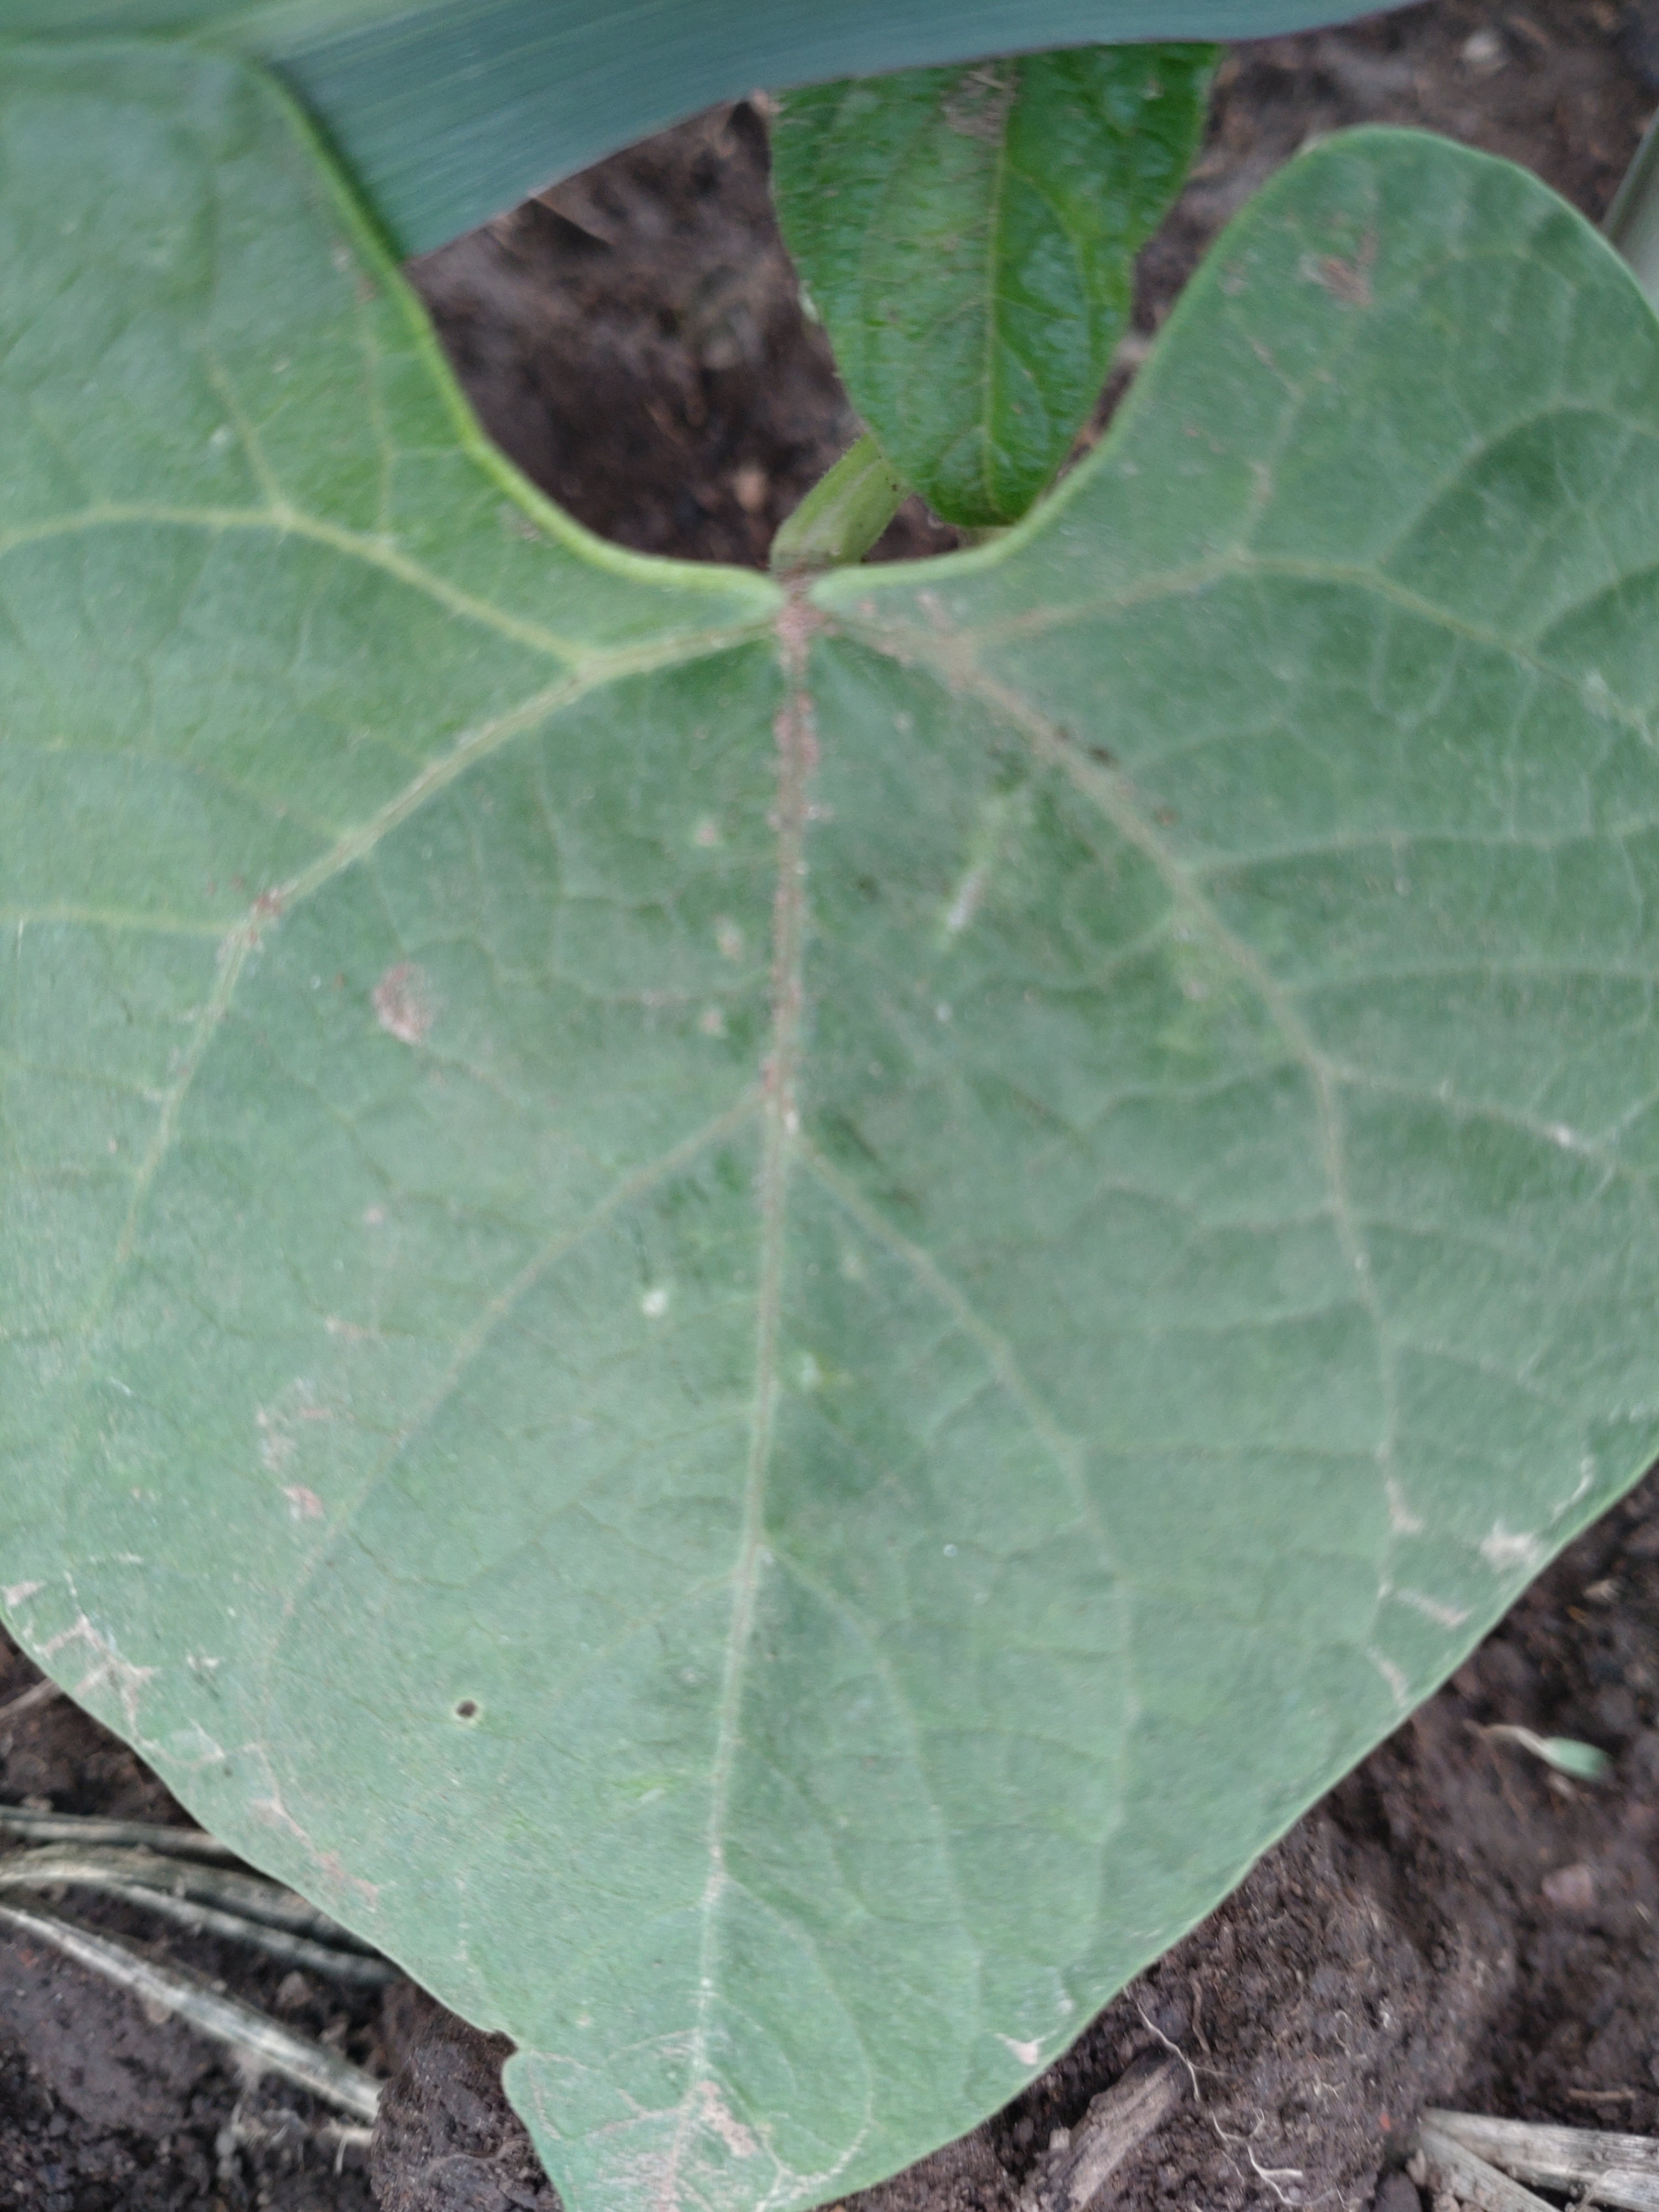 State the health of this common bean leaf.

healthy
